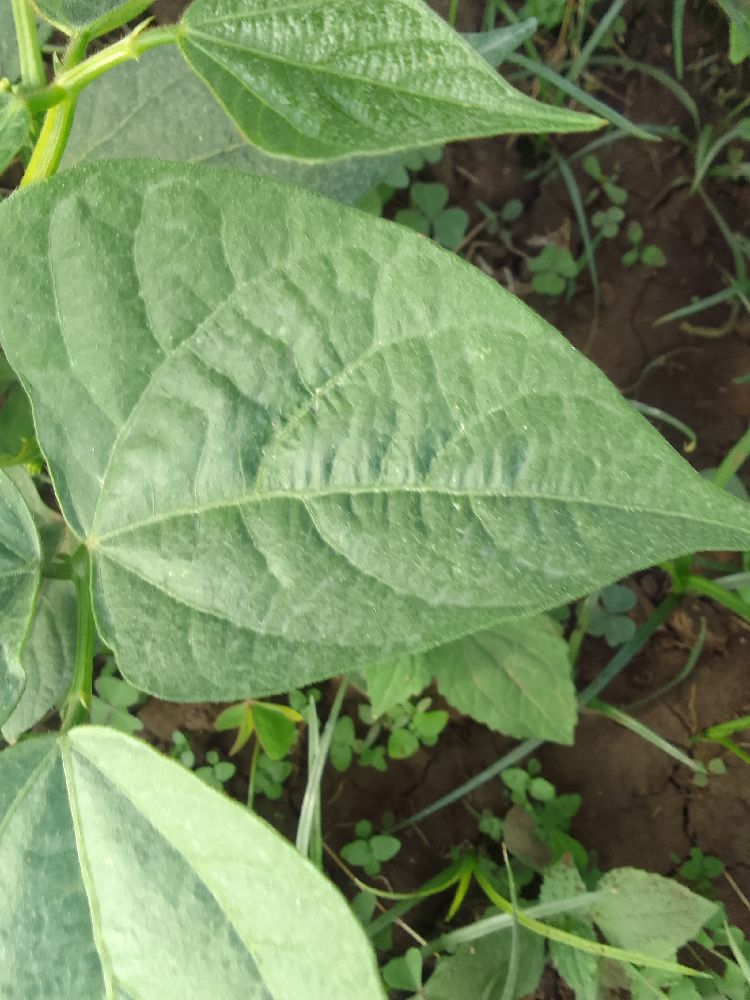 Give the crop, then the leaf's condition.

common bean, healthy
